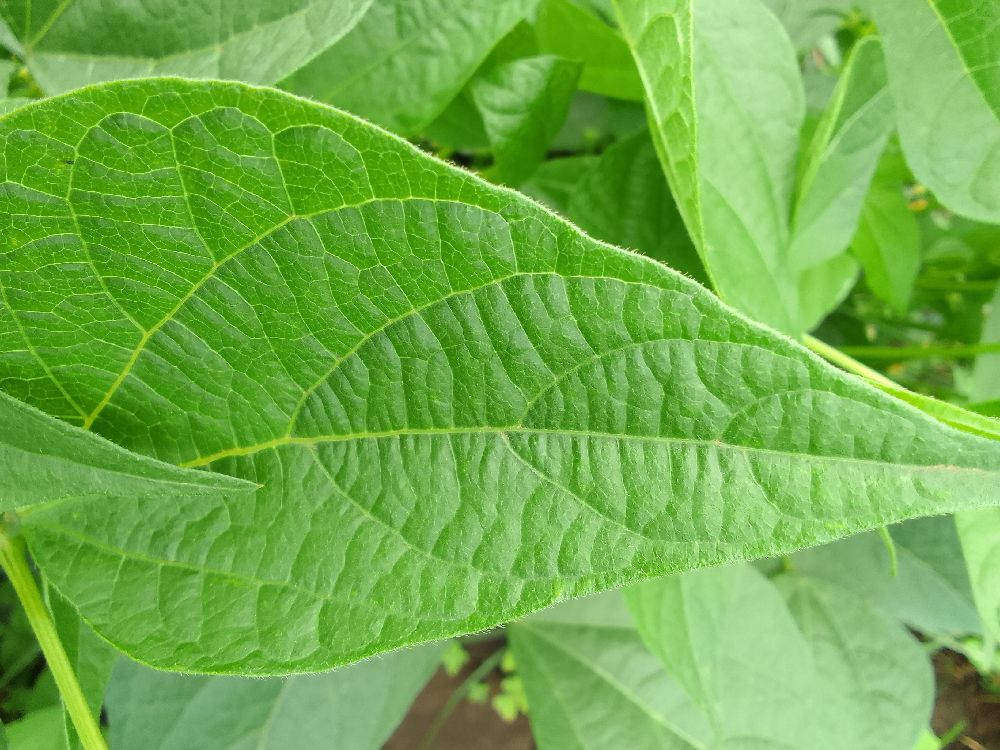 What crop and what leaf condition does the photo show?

common bean, healthy
